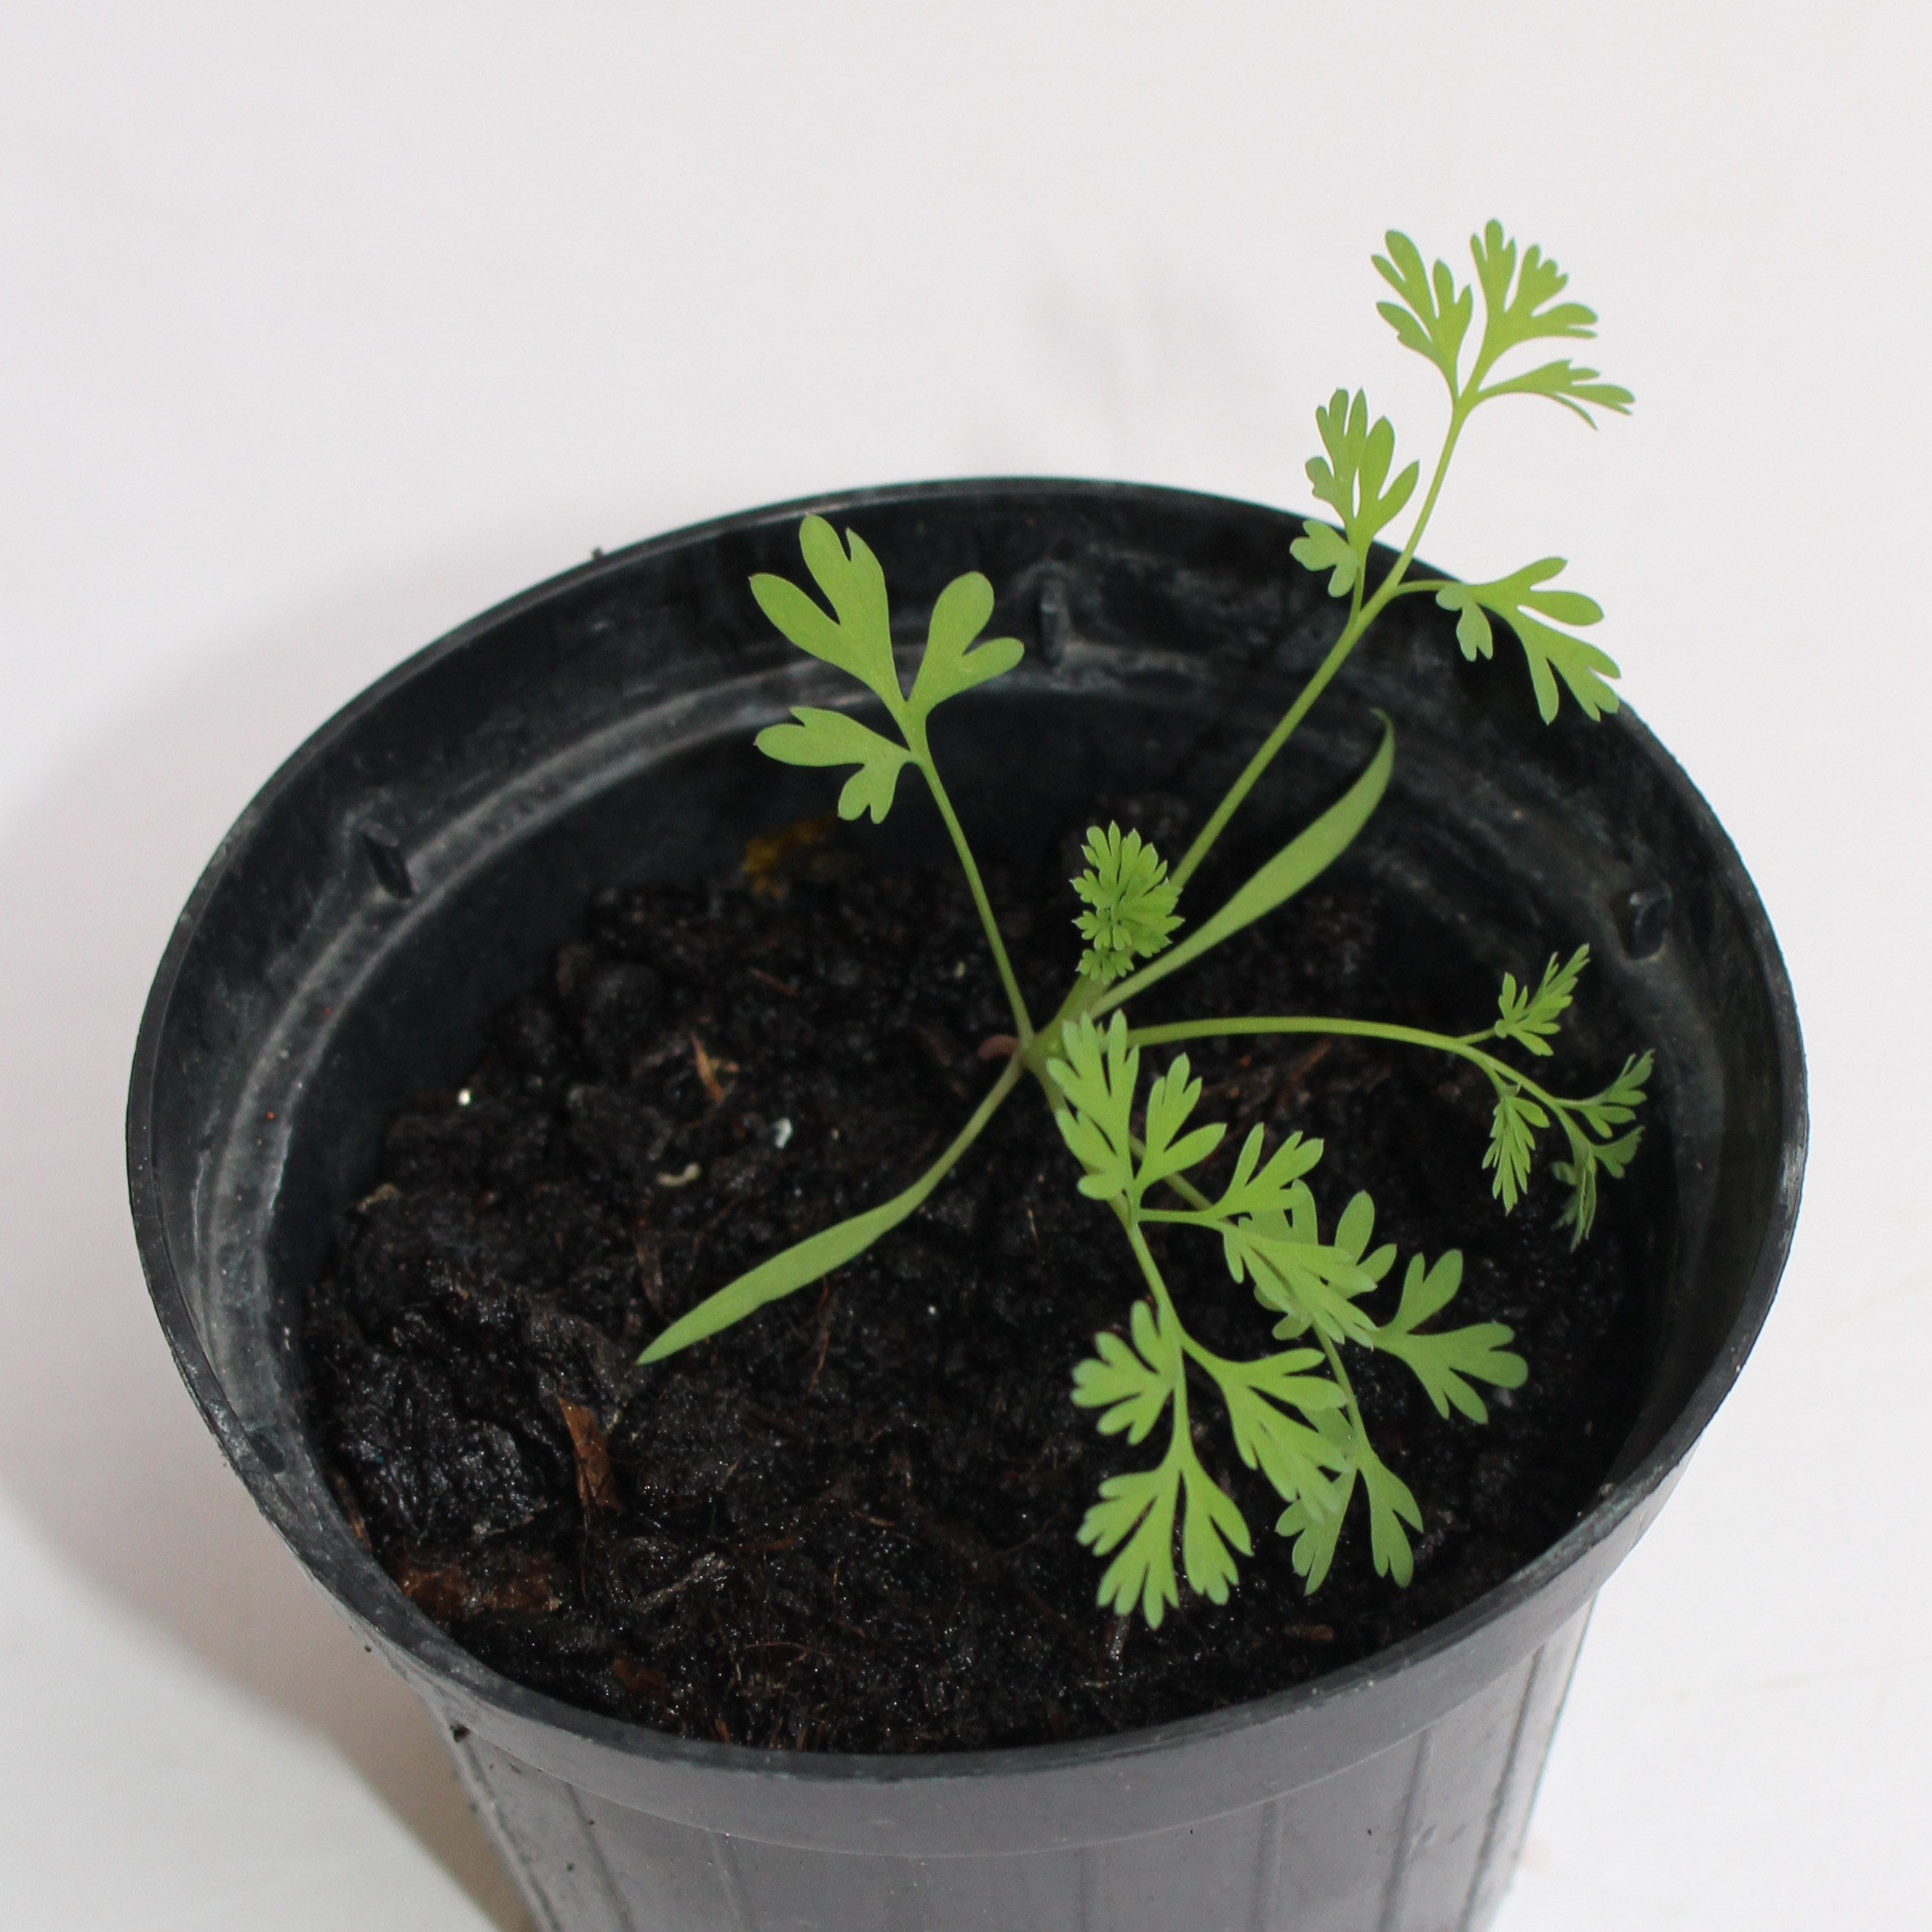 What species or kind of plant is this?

Fumaria officinalis
